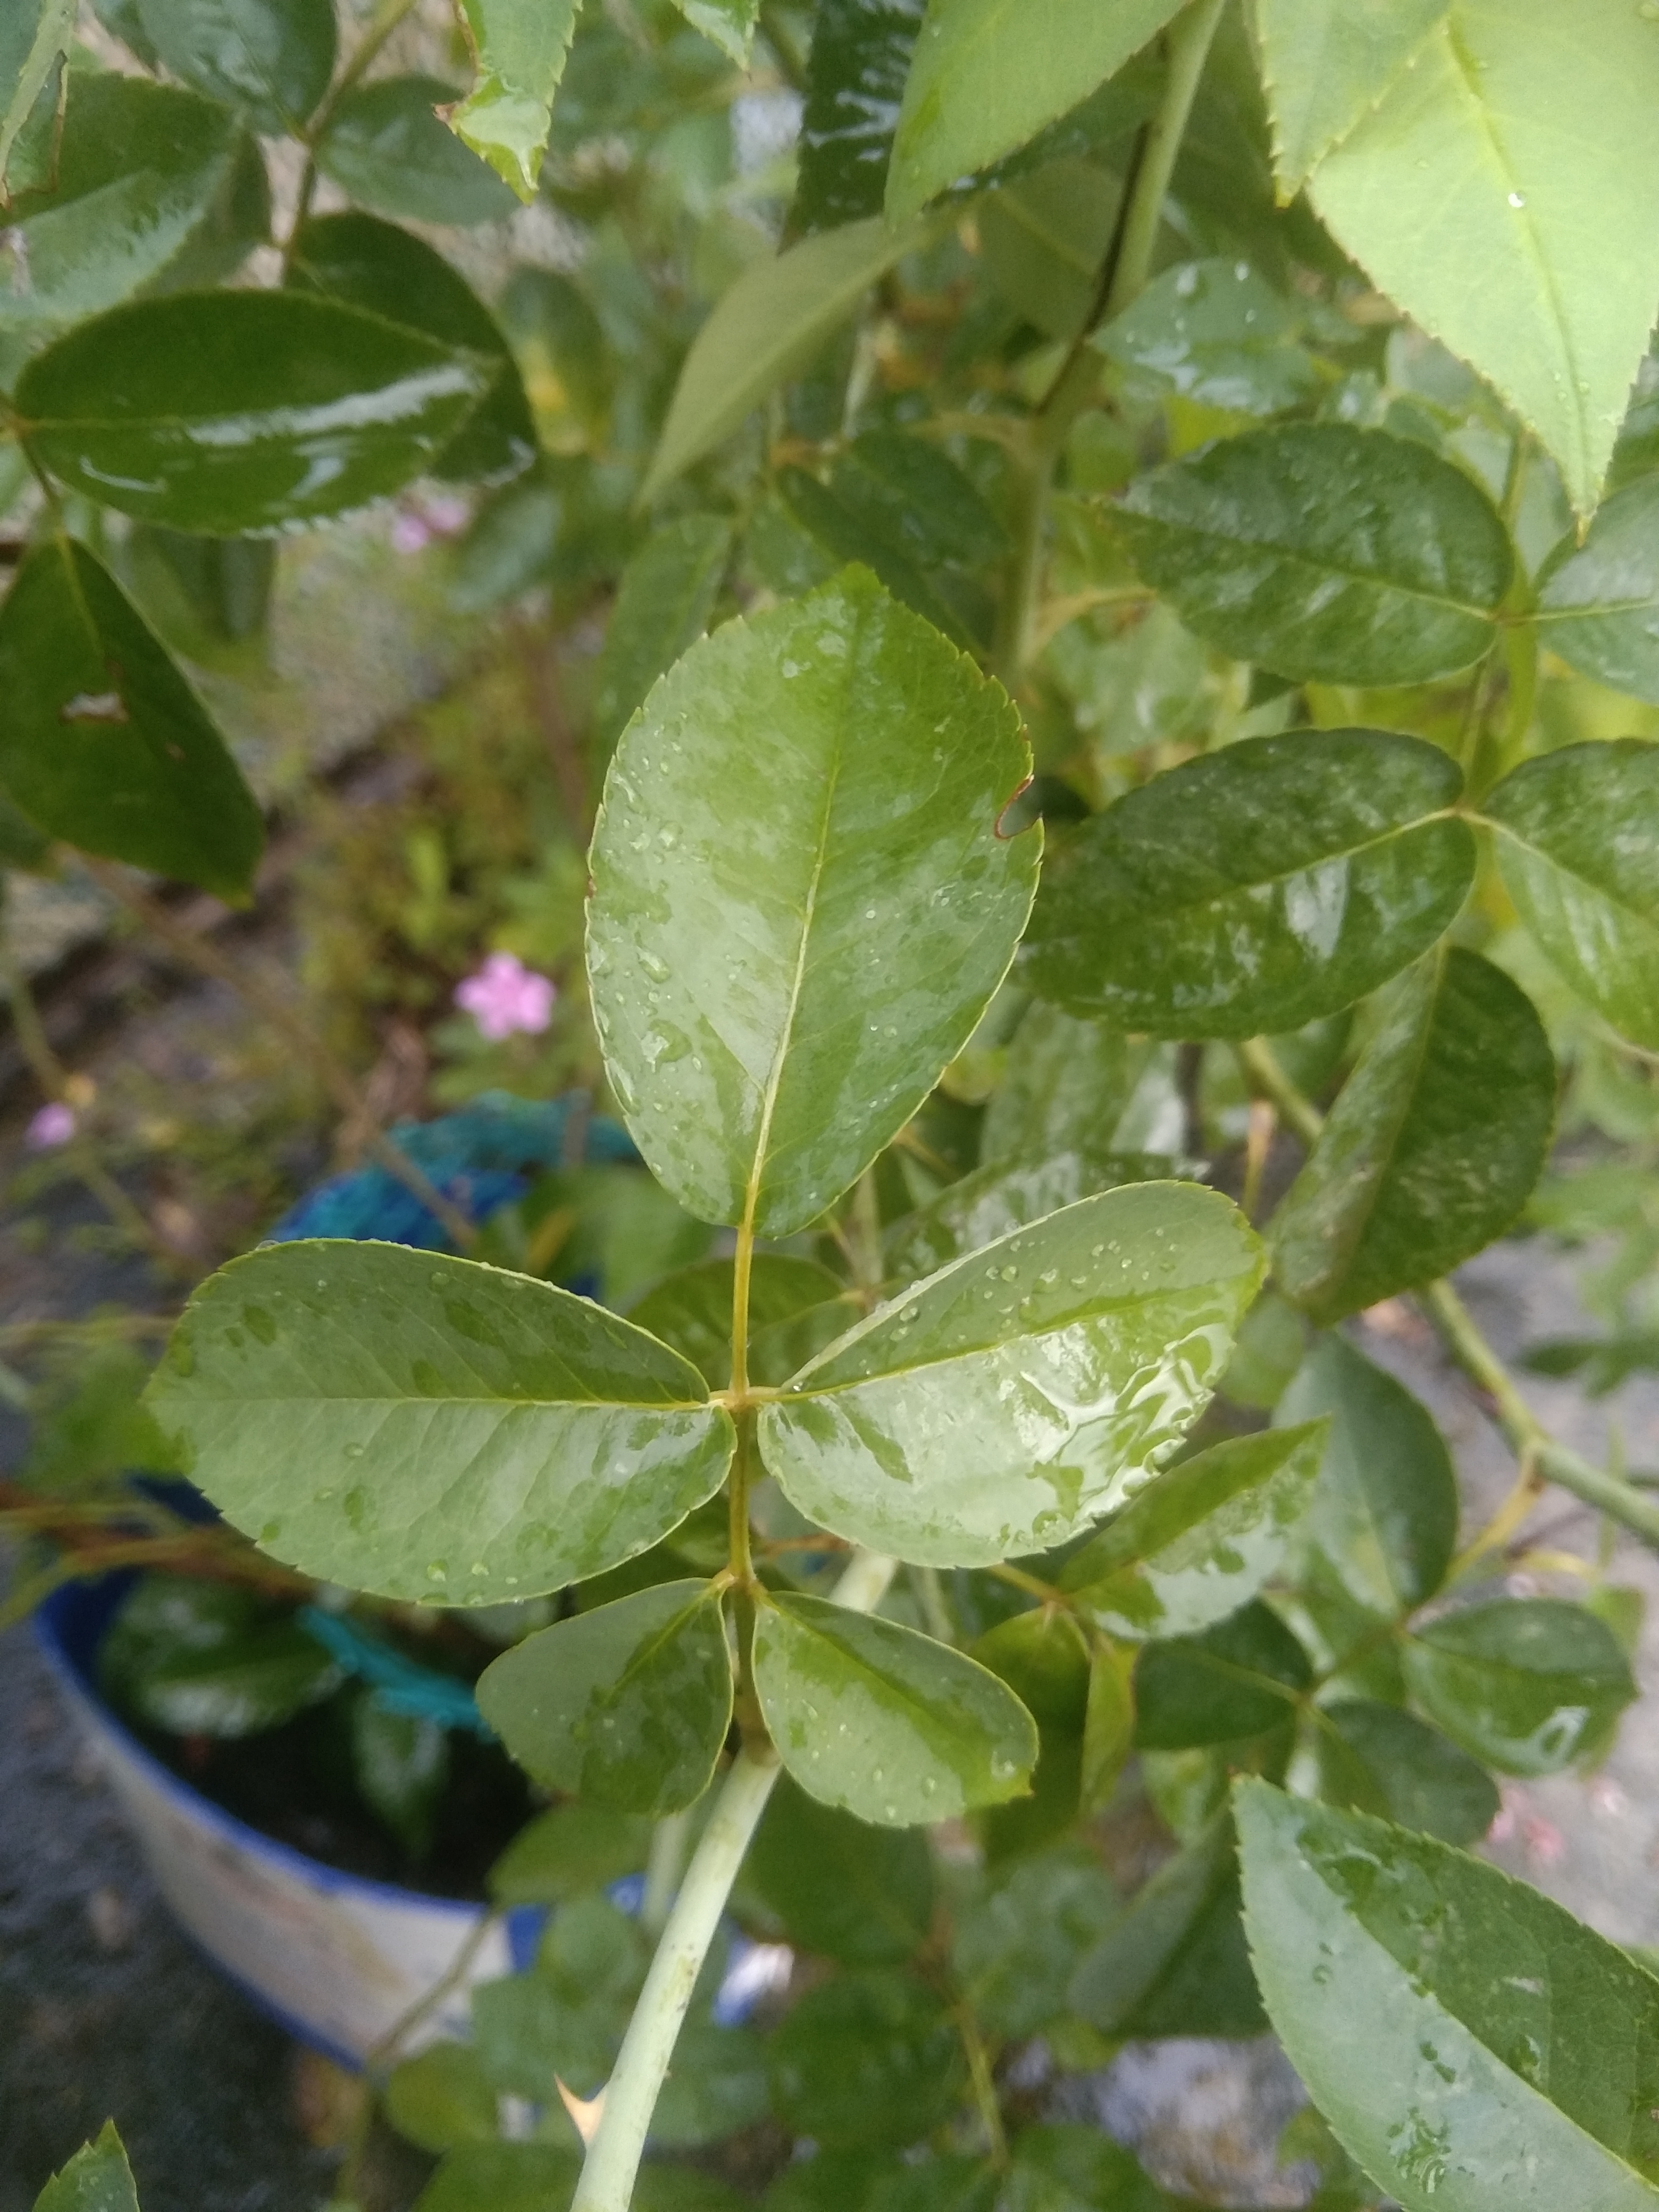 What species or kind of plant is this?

rose
